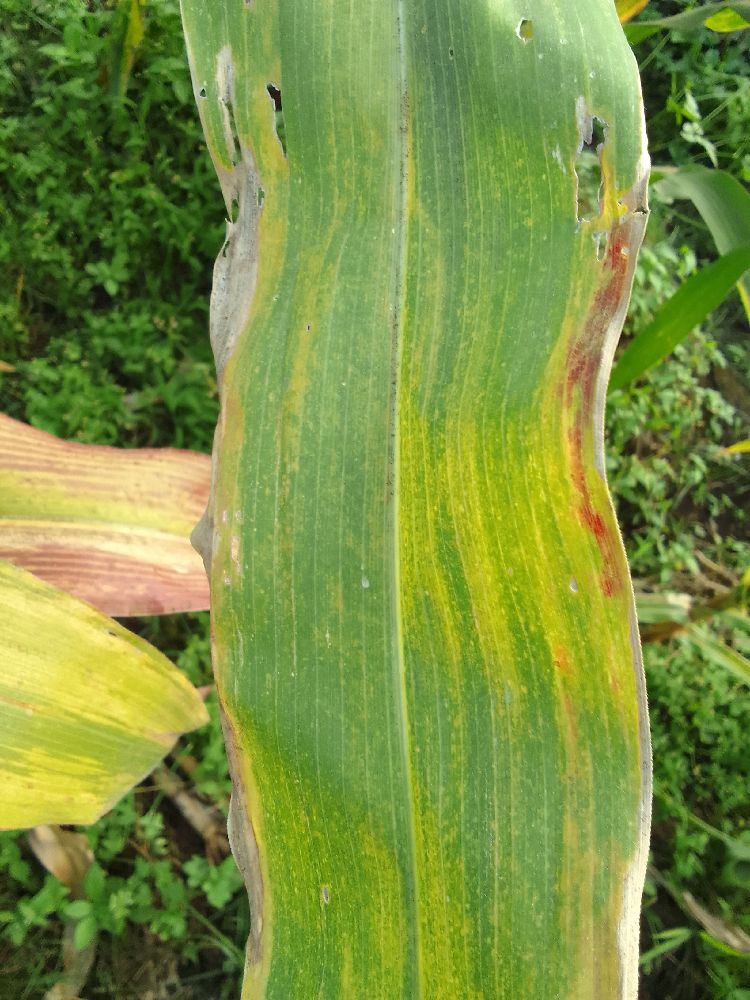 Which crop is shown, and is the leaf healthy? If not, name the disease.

maize, maize lethal necrosis
